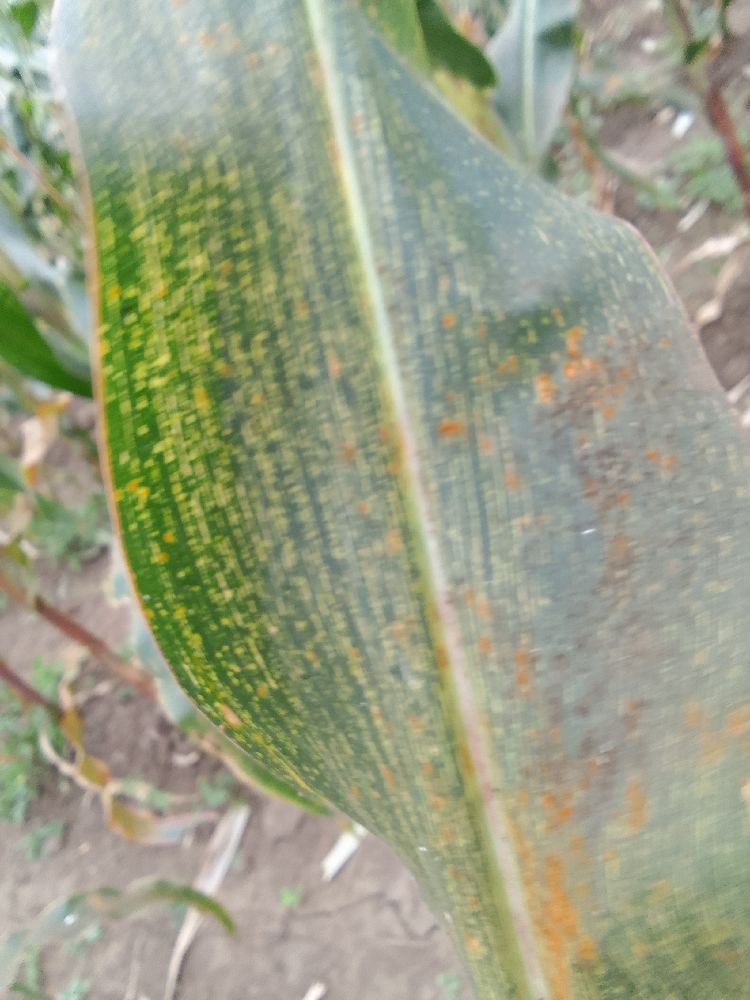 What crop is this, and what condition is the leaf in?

maize, maize streak virus
